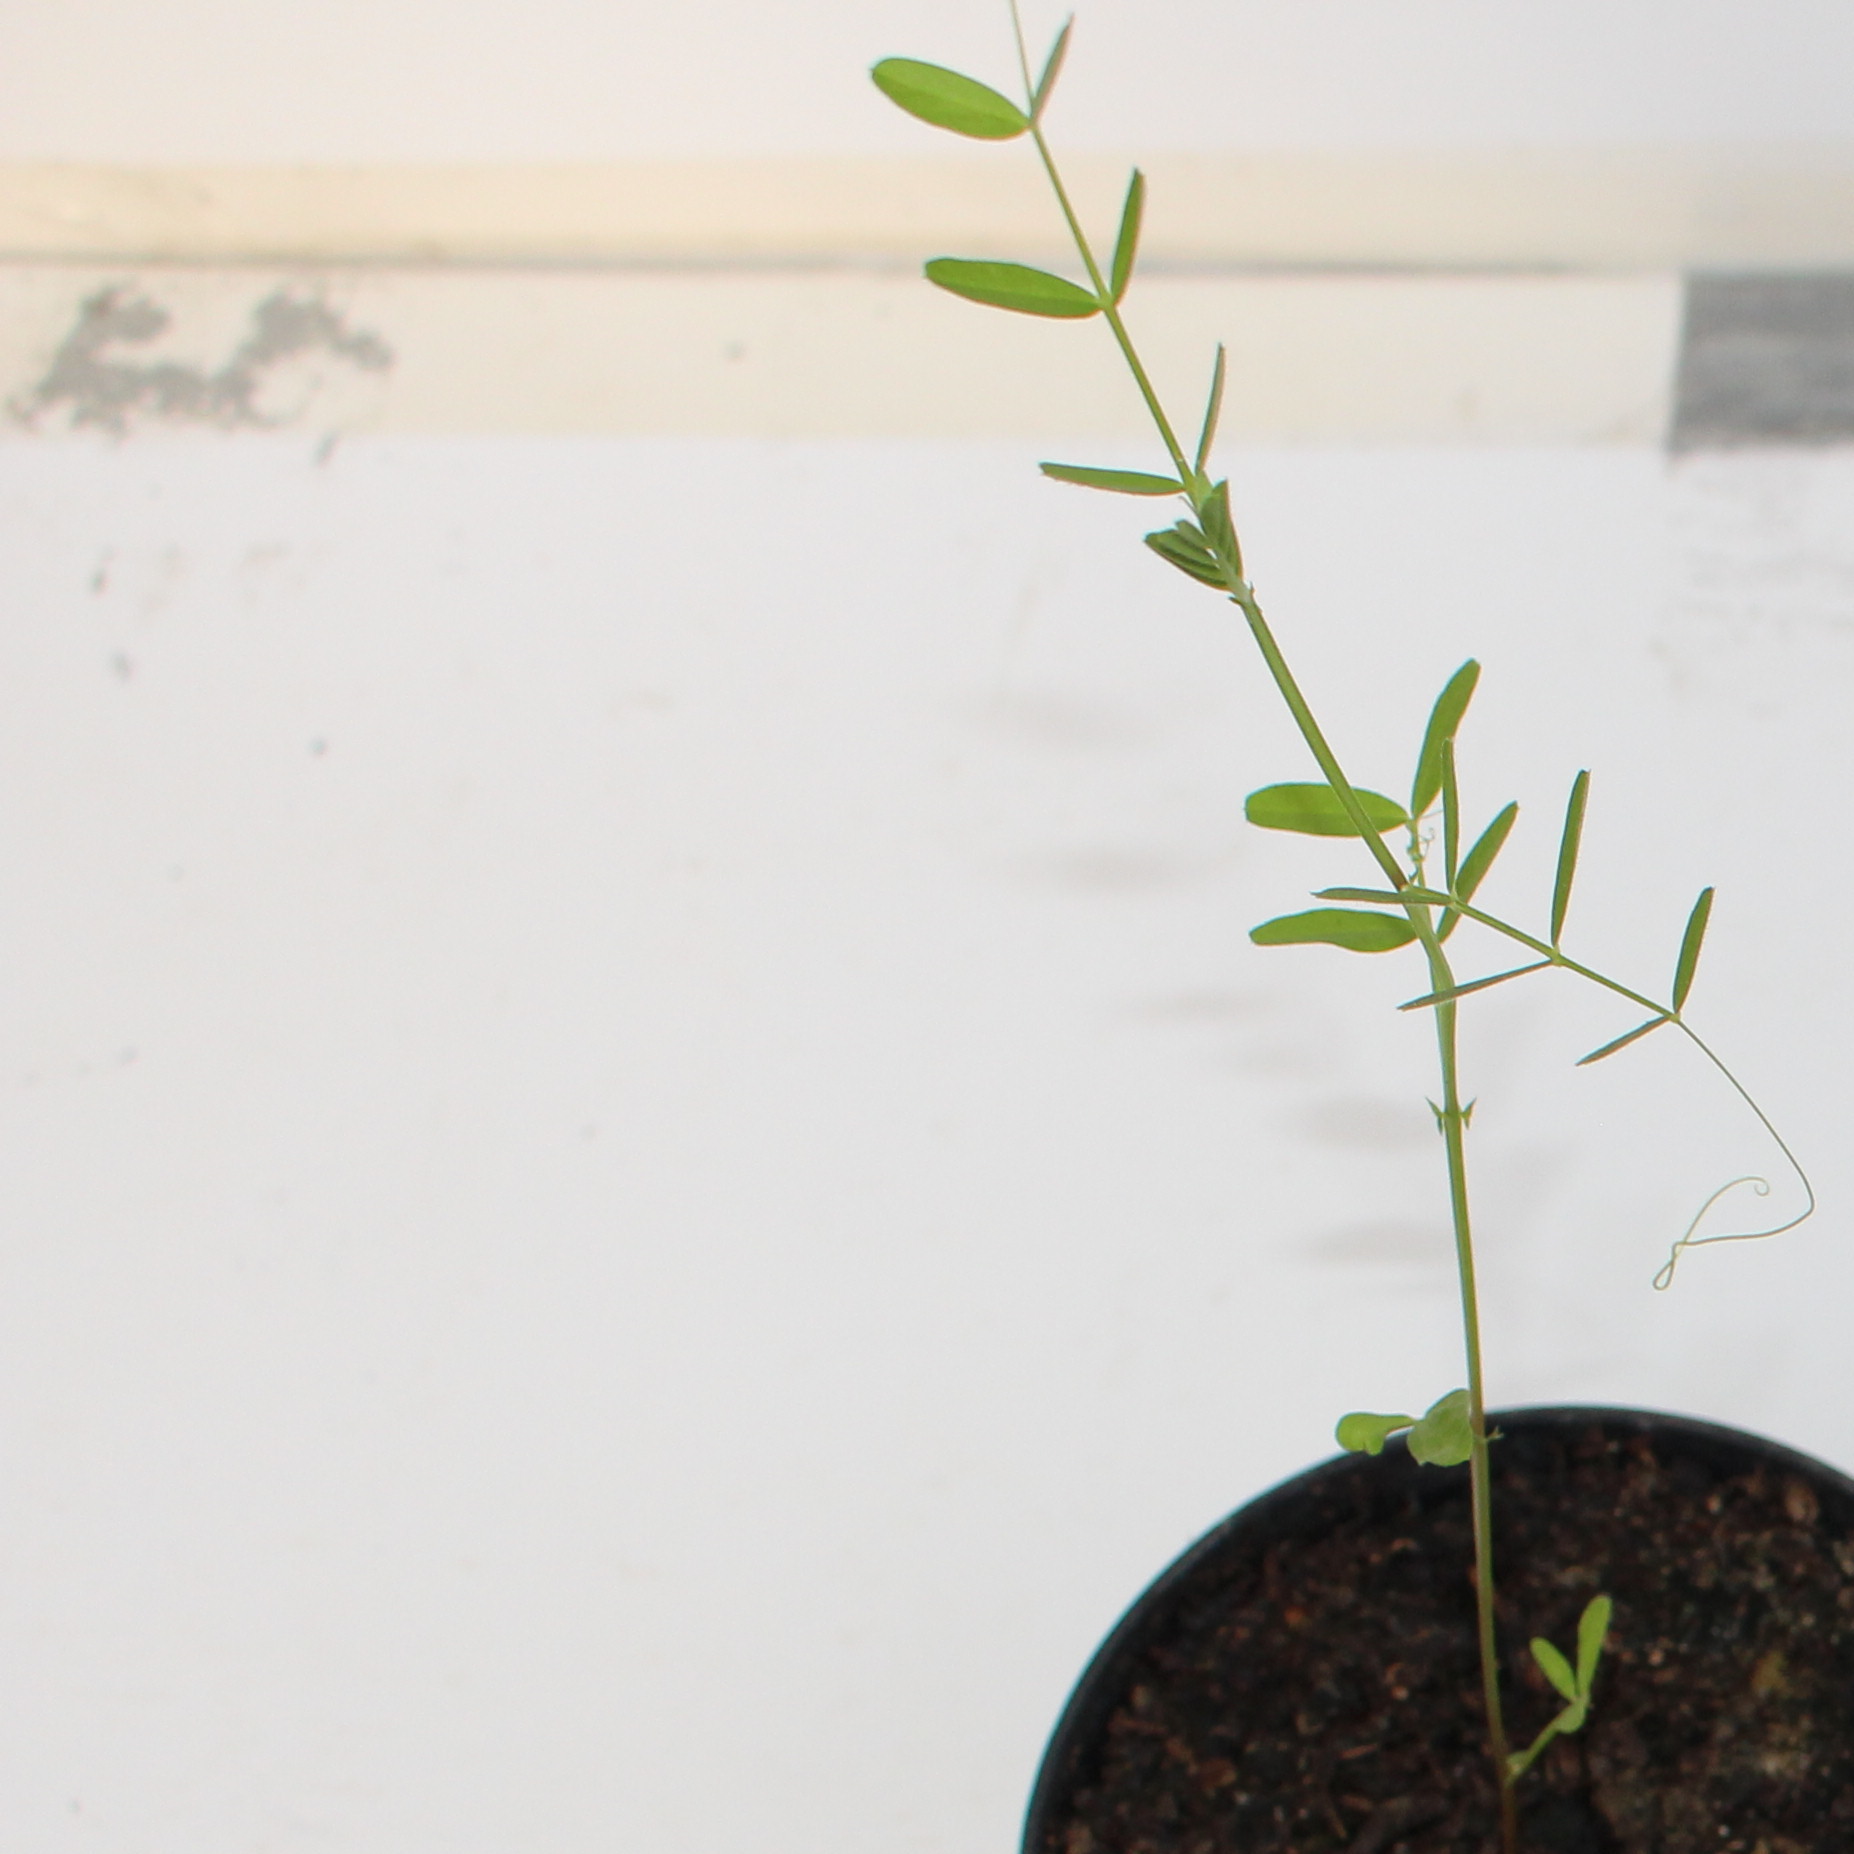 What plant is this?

Vicia sativa
